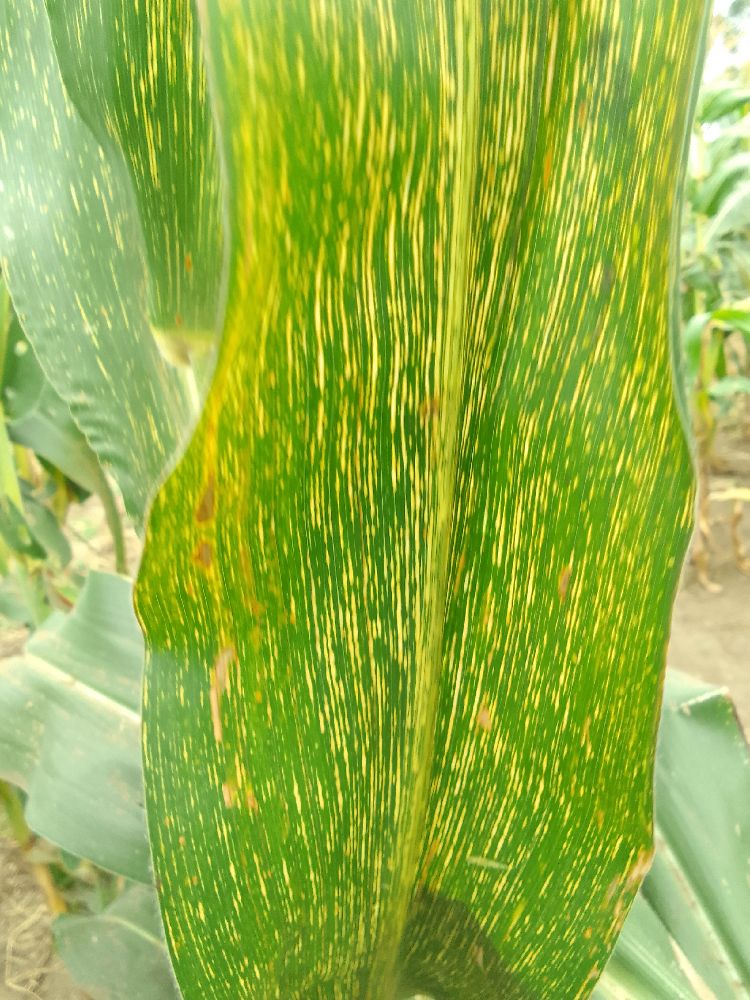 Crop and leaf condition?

maize, maize streak virus
